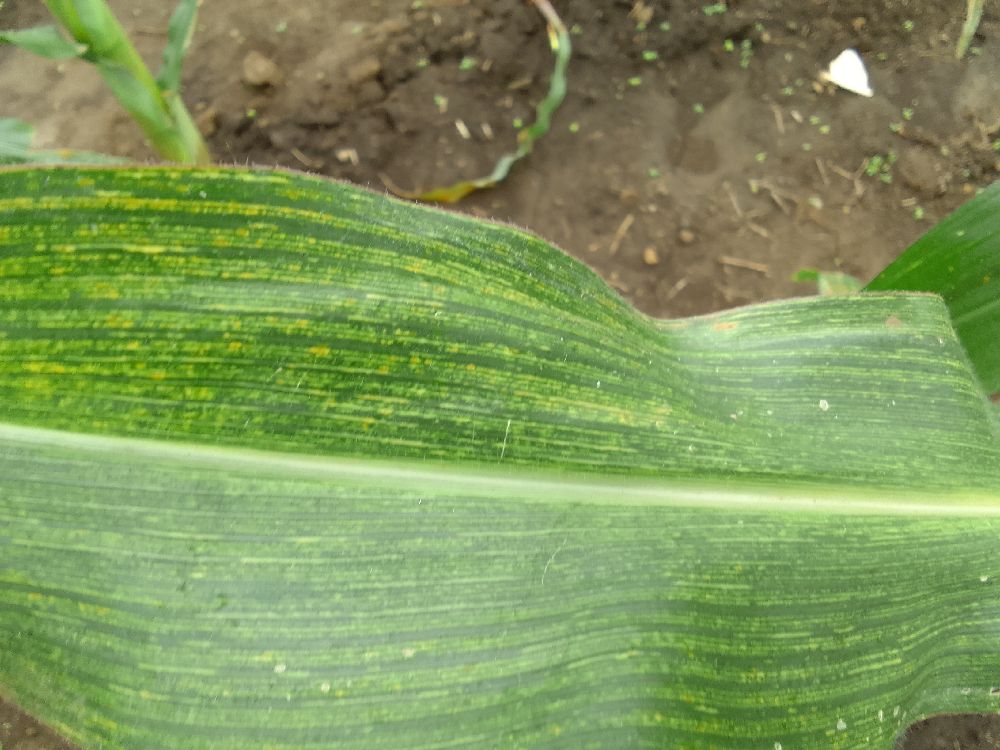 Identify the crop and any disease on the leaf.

maize, maize streak virus
